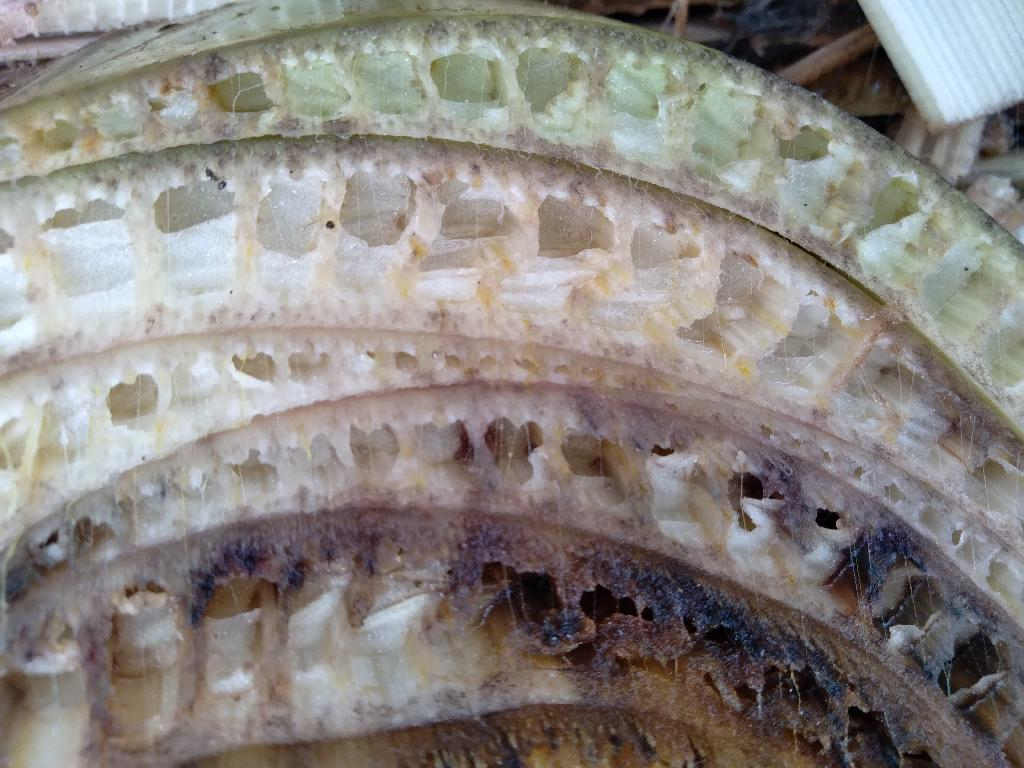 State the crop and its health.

banana, fusarium wilt race 1
